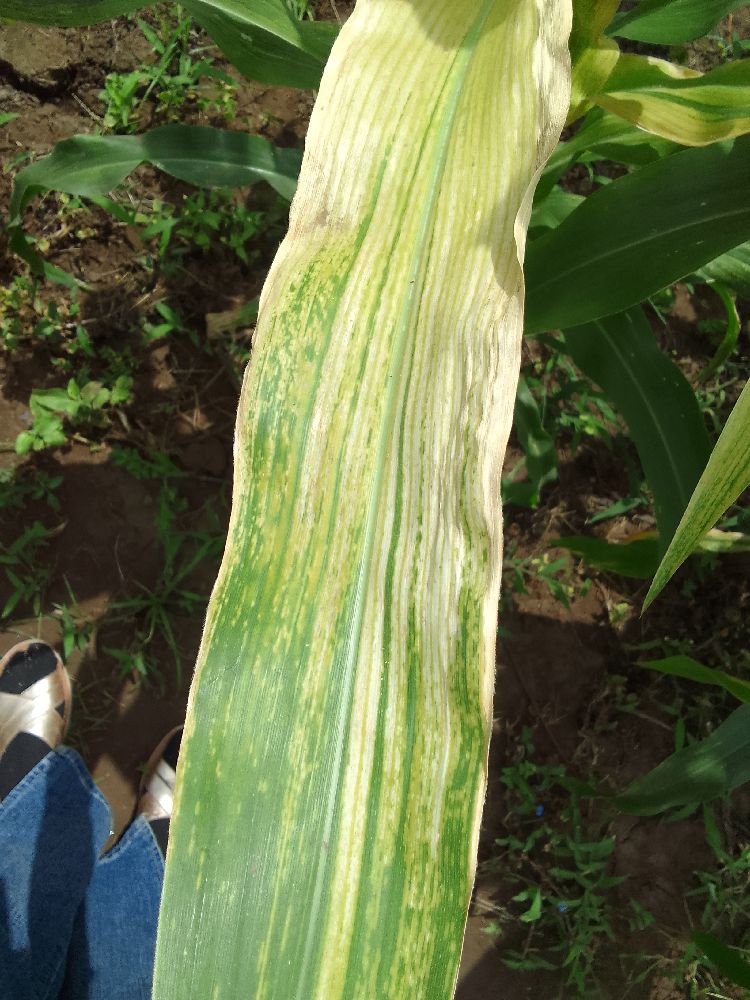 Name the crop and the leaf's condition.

maize, maize lethal necrosis
